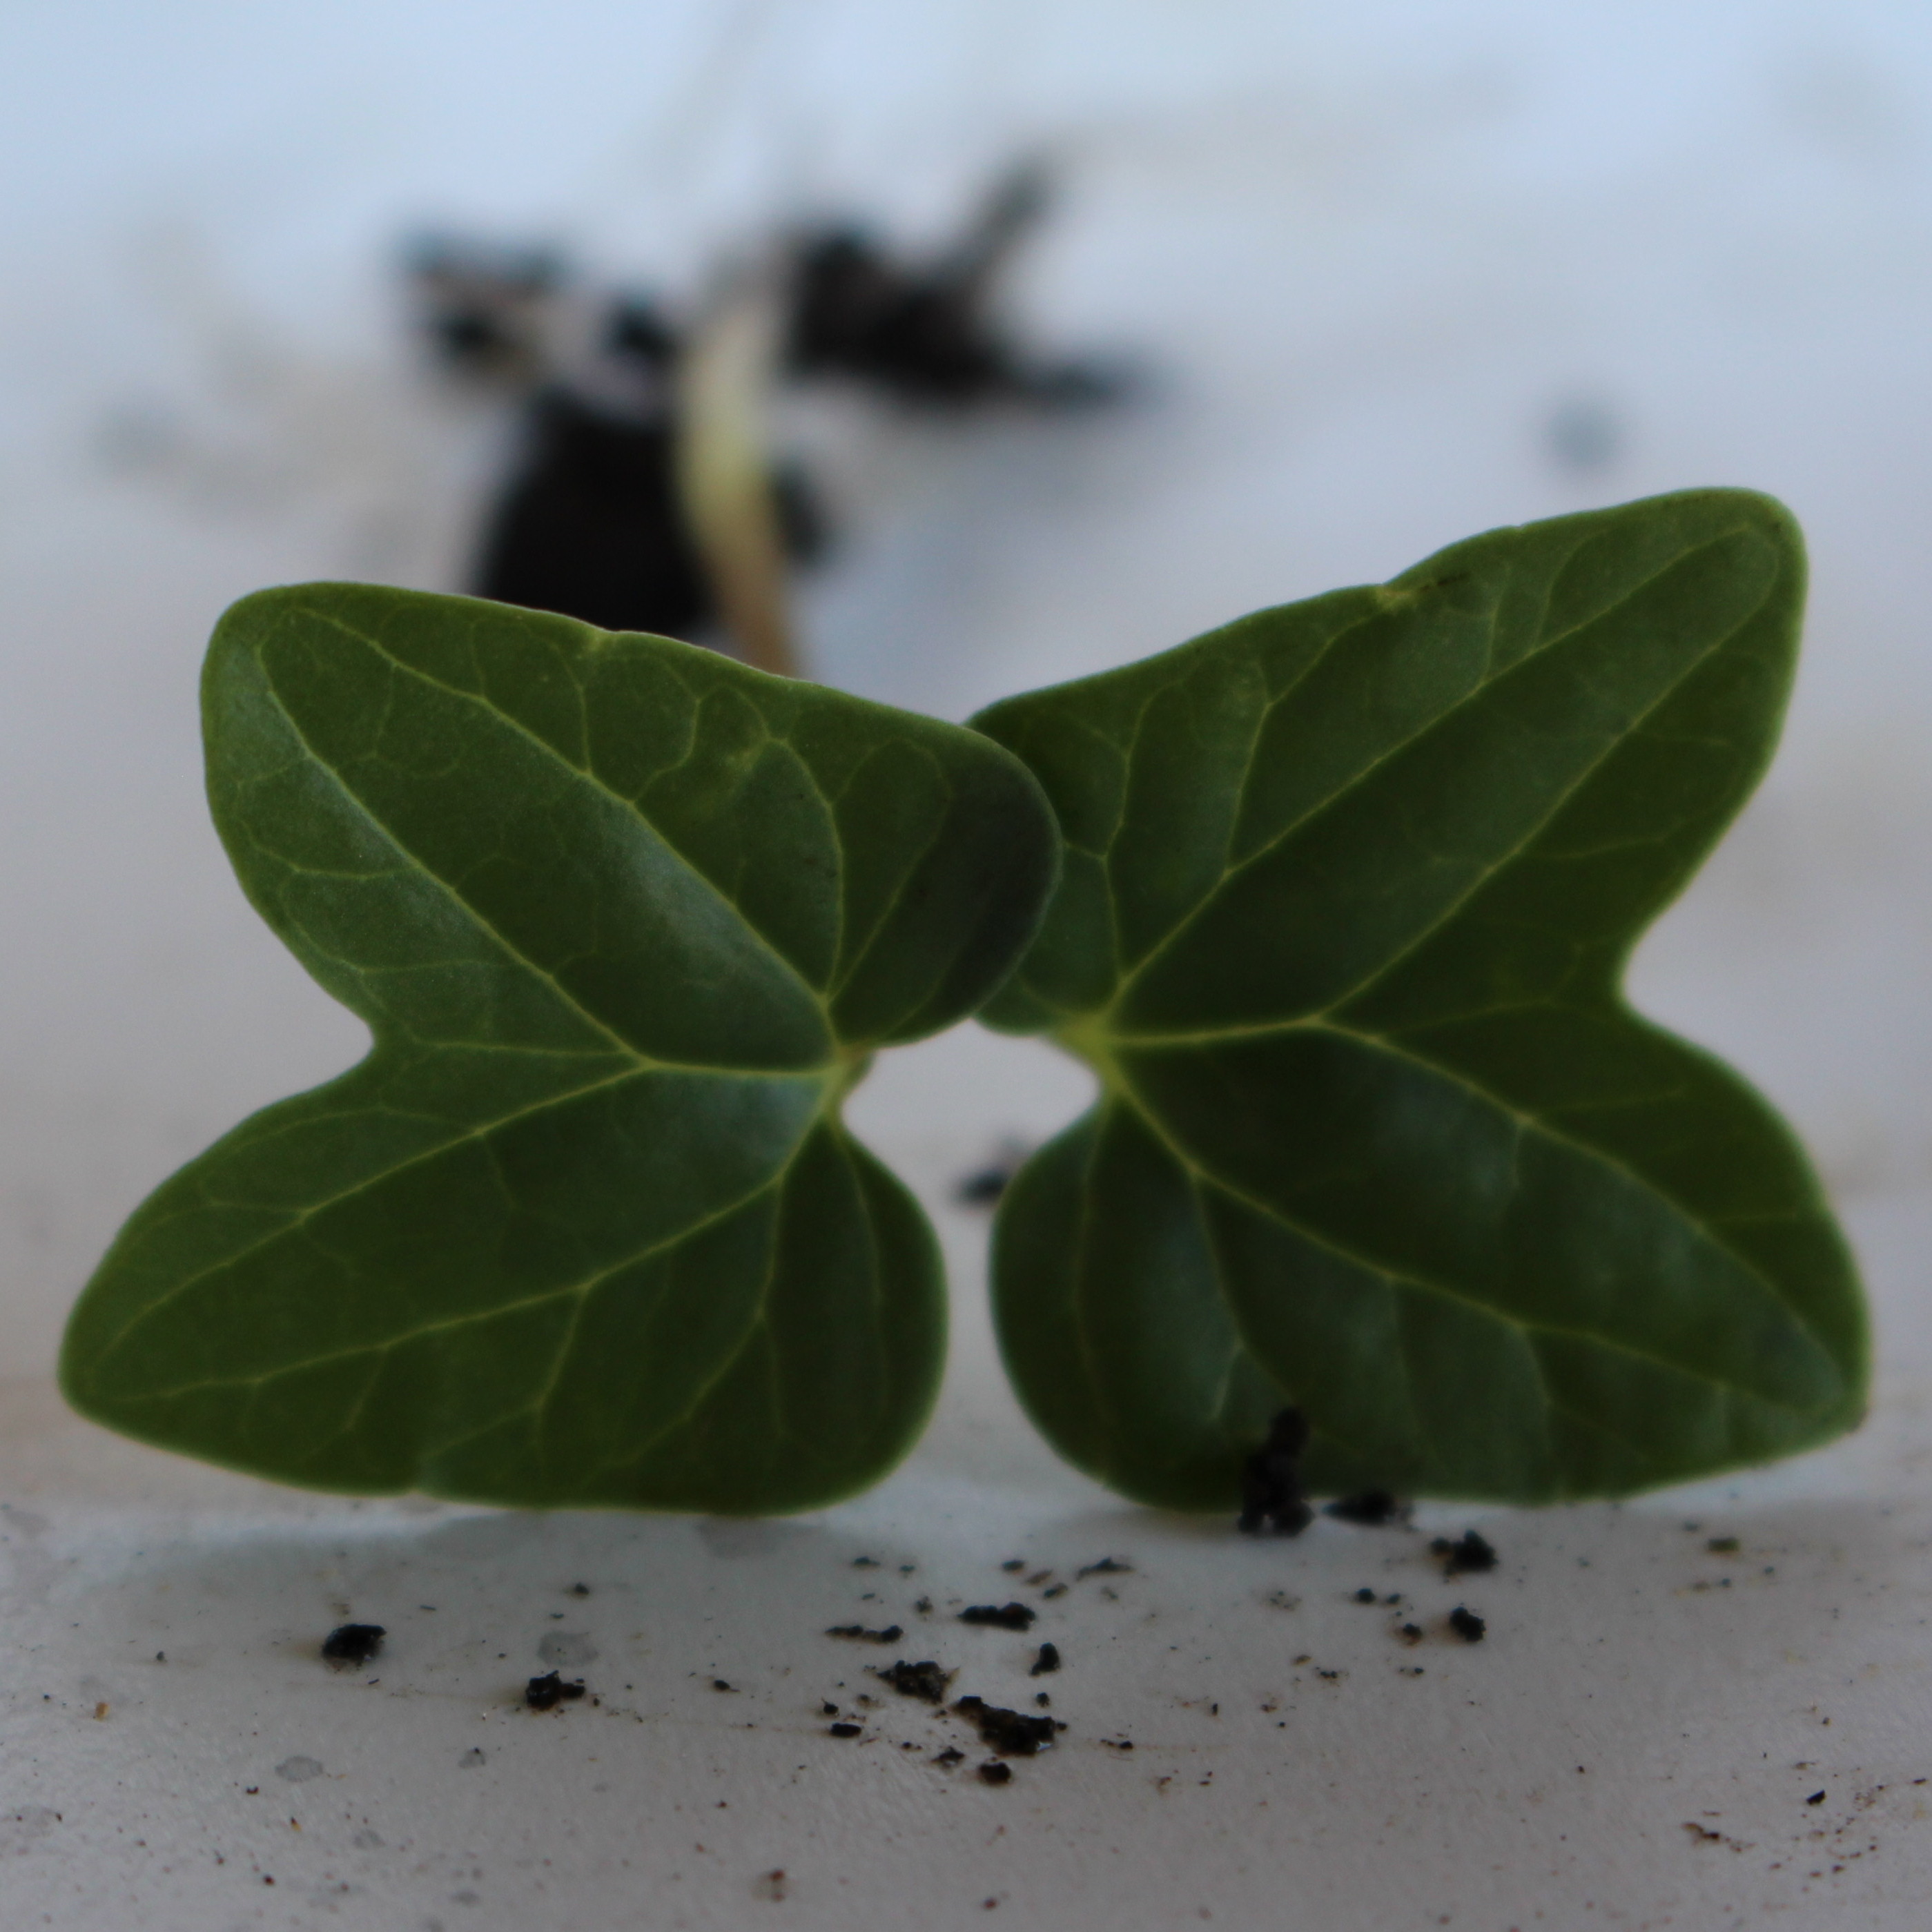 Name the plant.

Convolvulus arvensis
